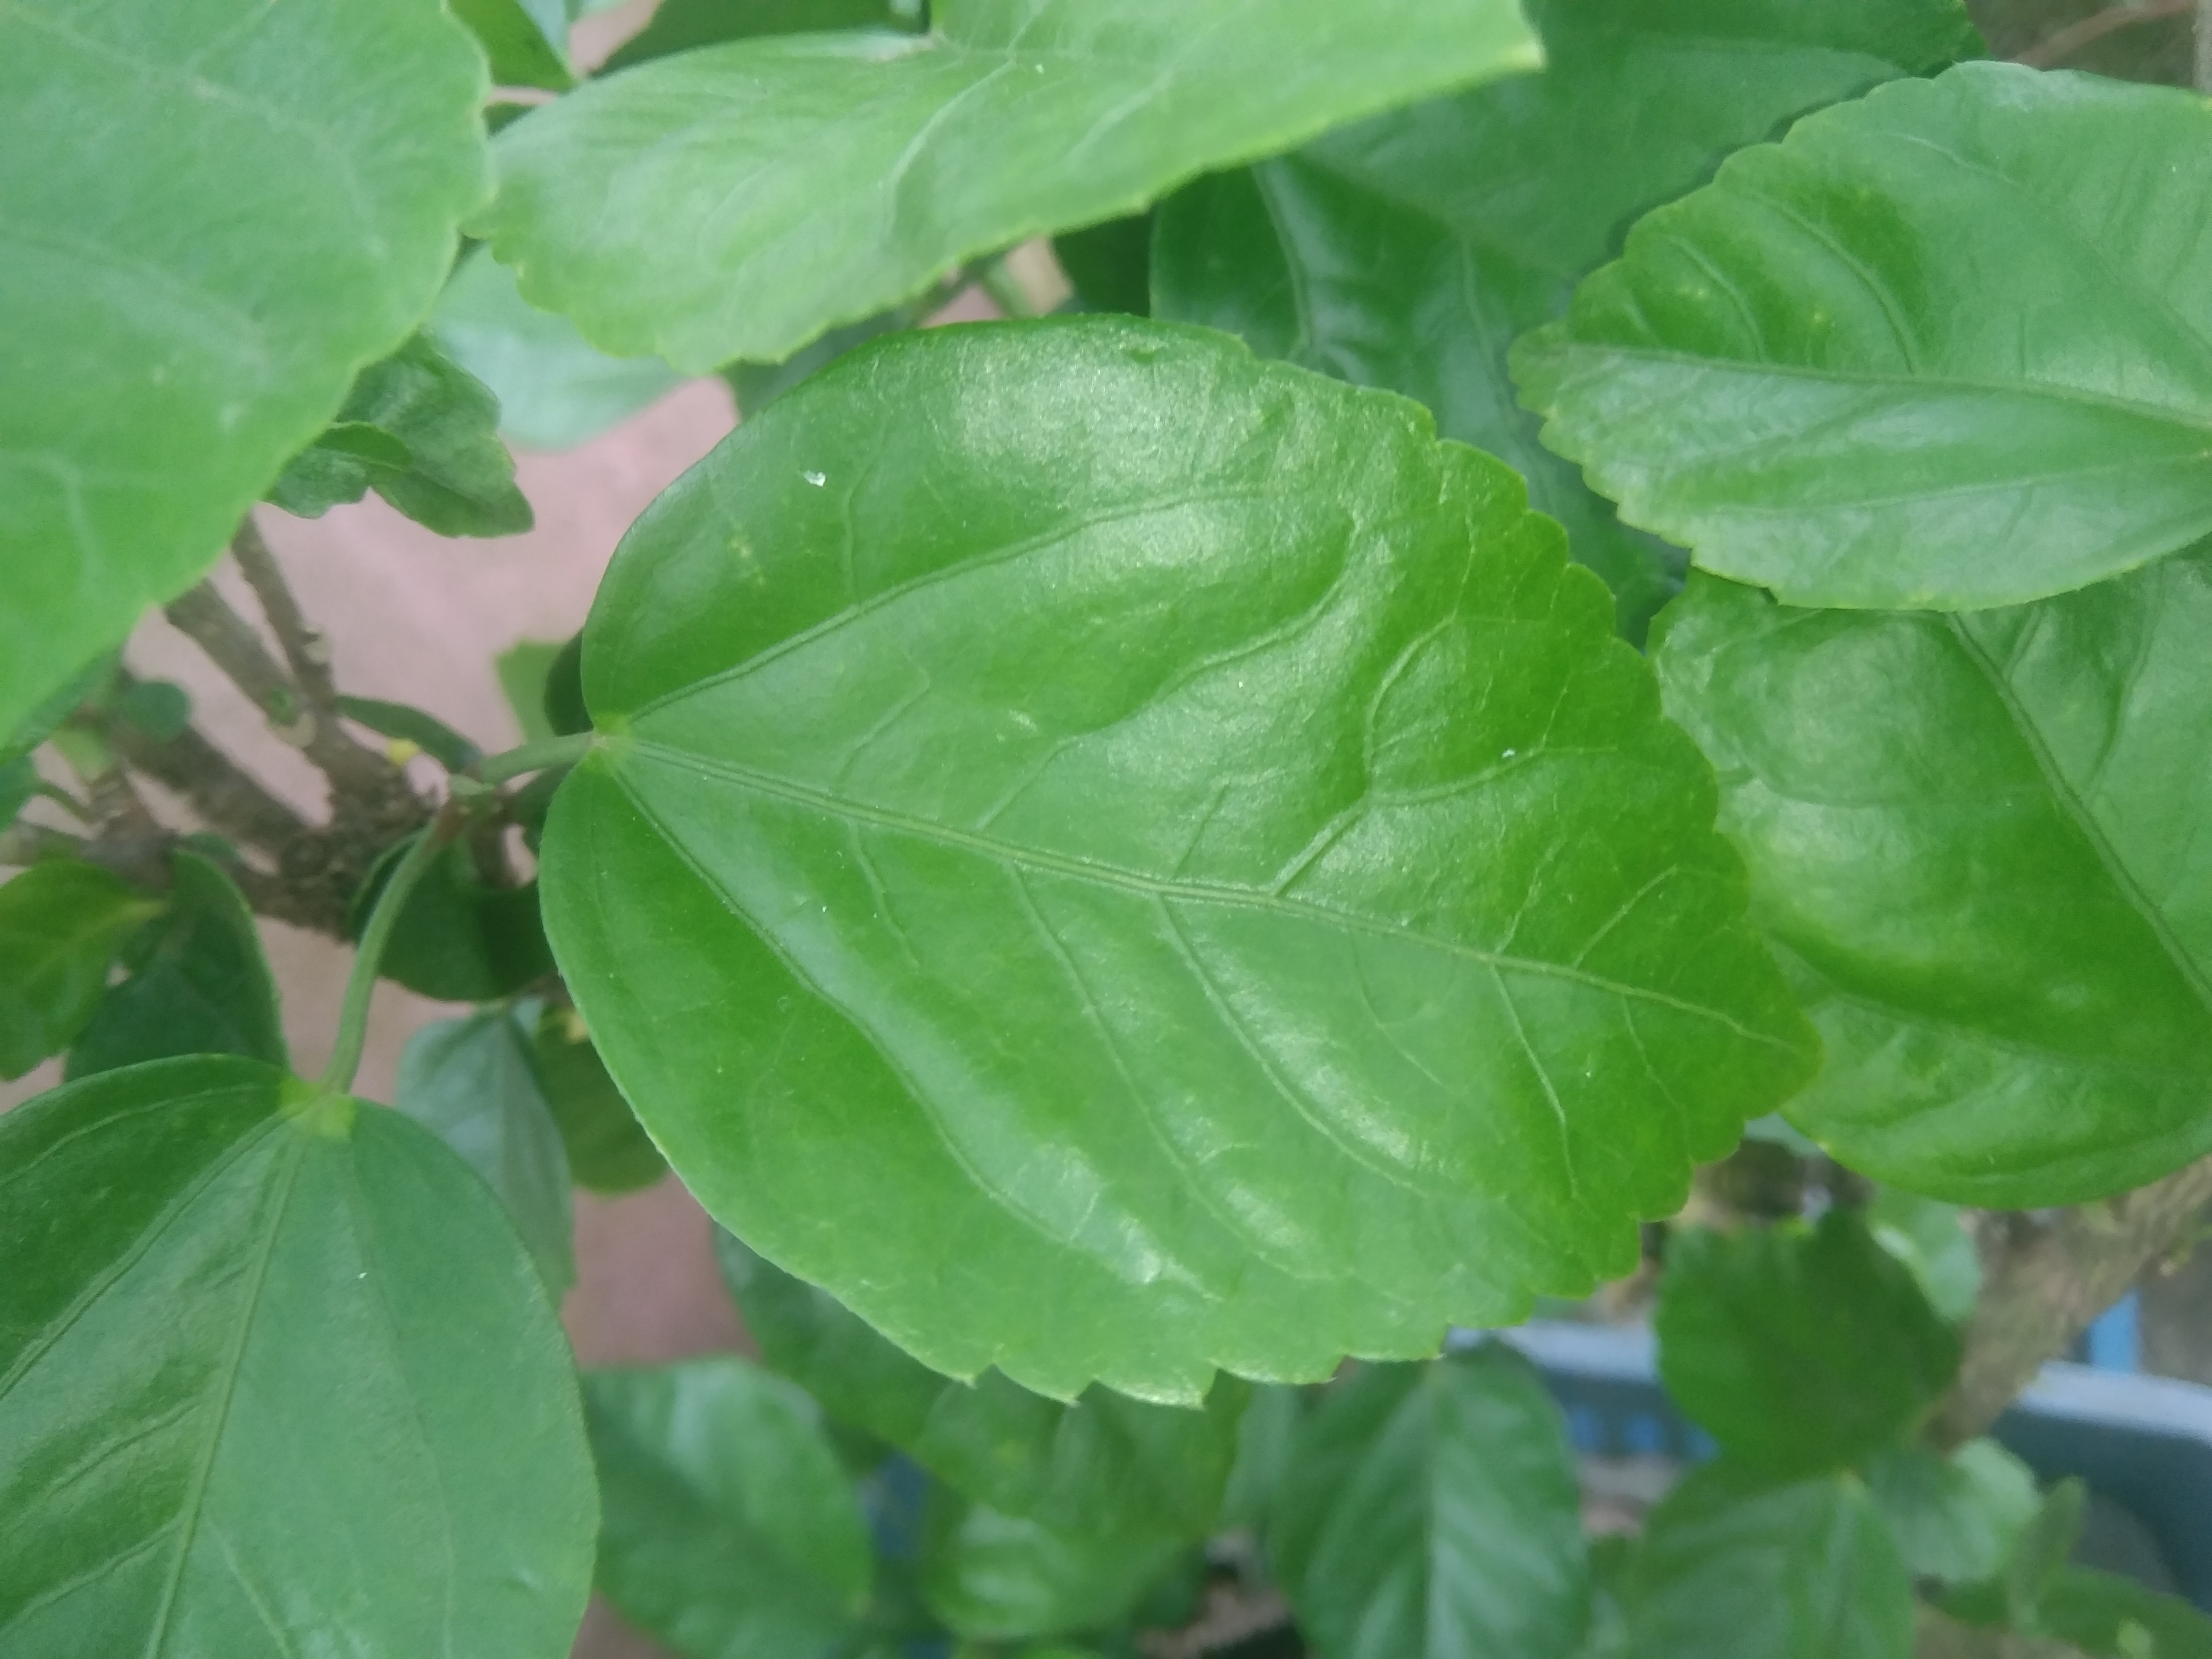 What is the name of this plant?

hibiscus
